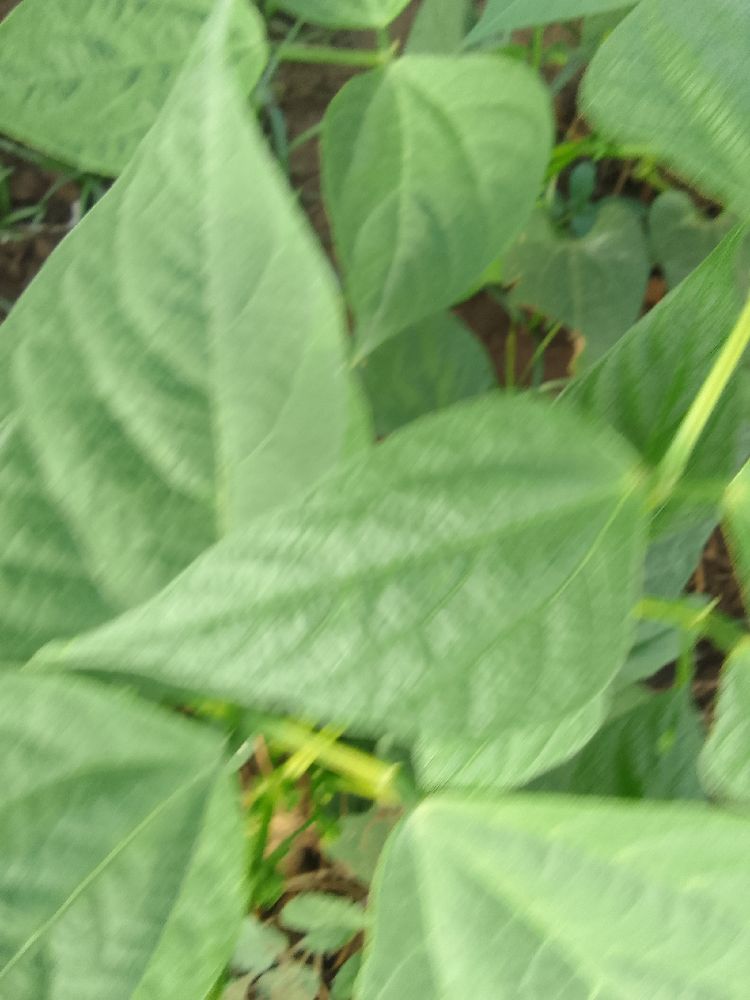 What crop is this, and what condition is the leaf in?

common bean, healthy
